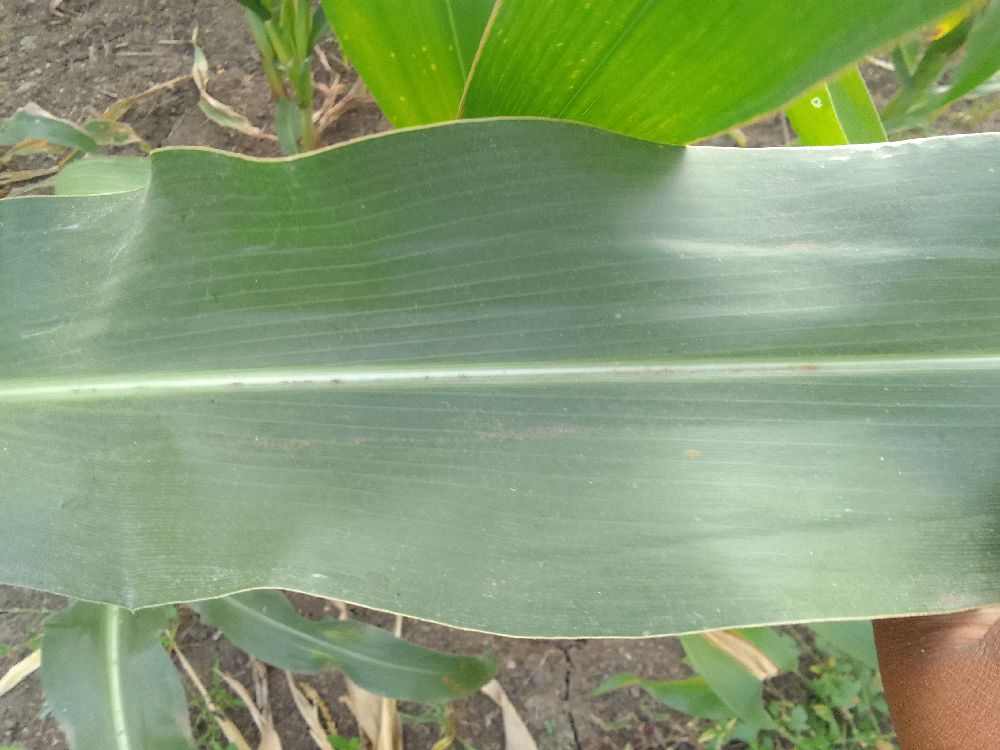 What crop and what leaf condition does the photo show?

maize, healthy
